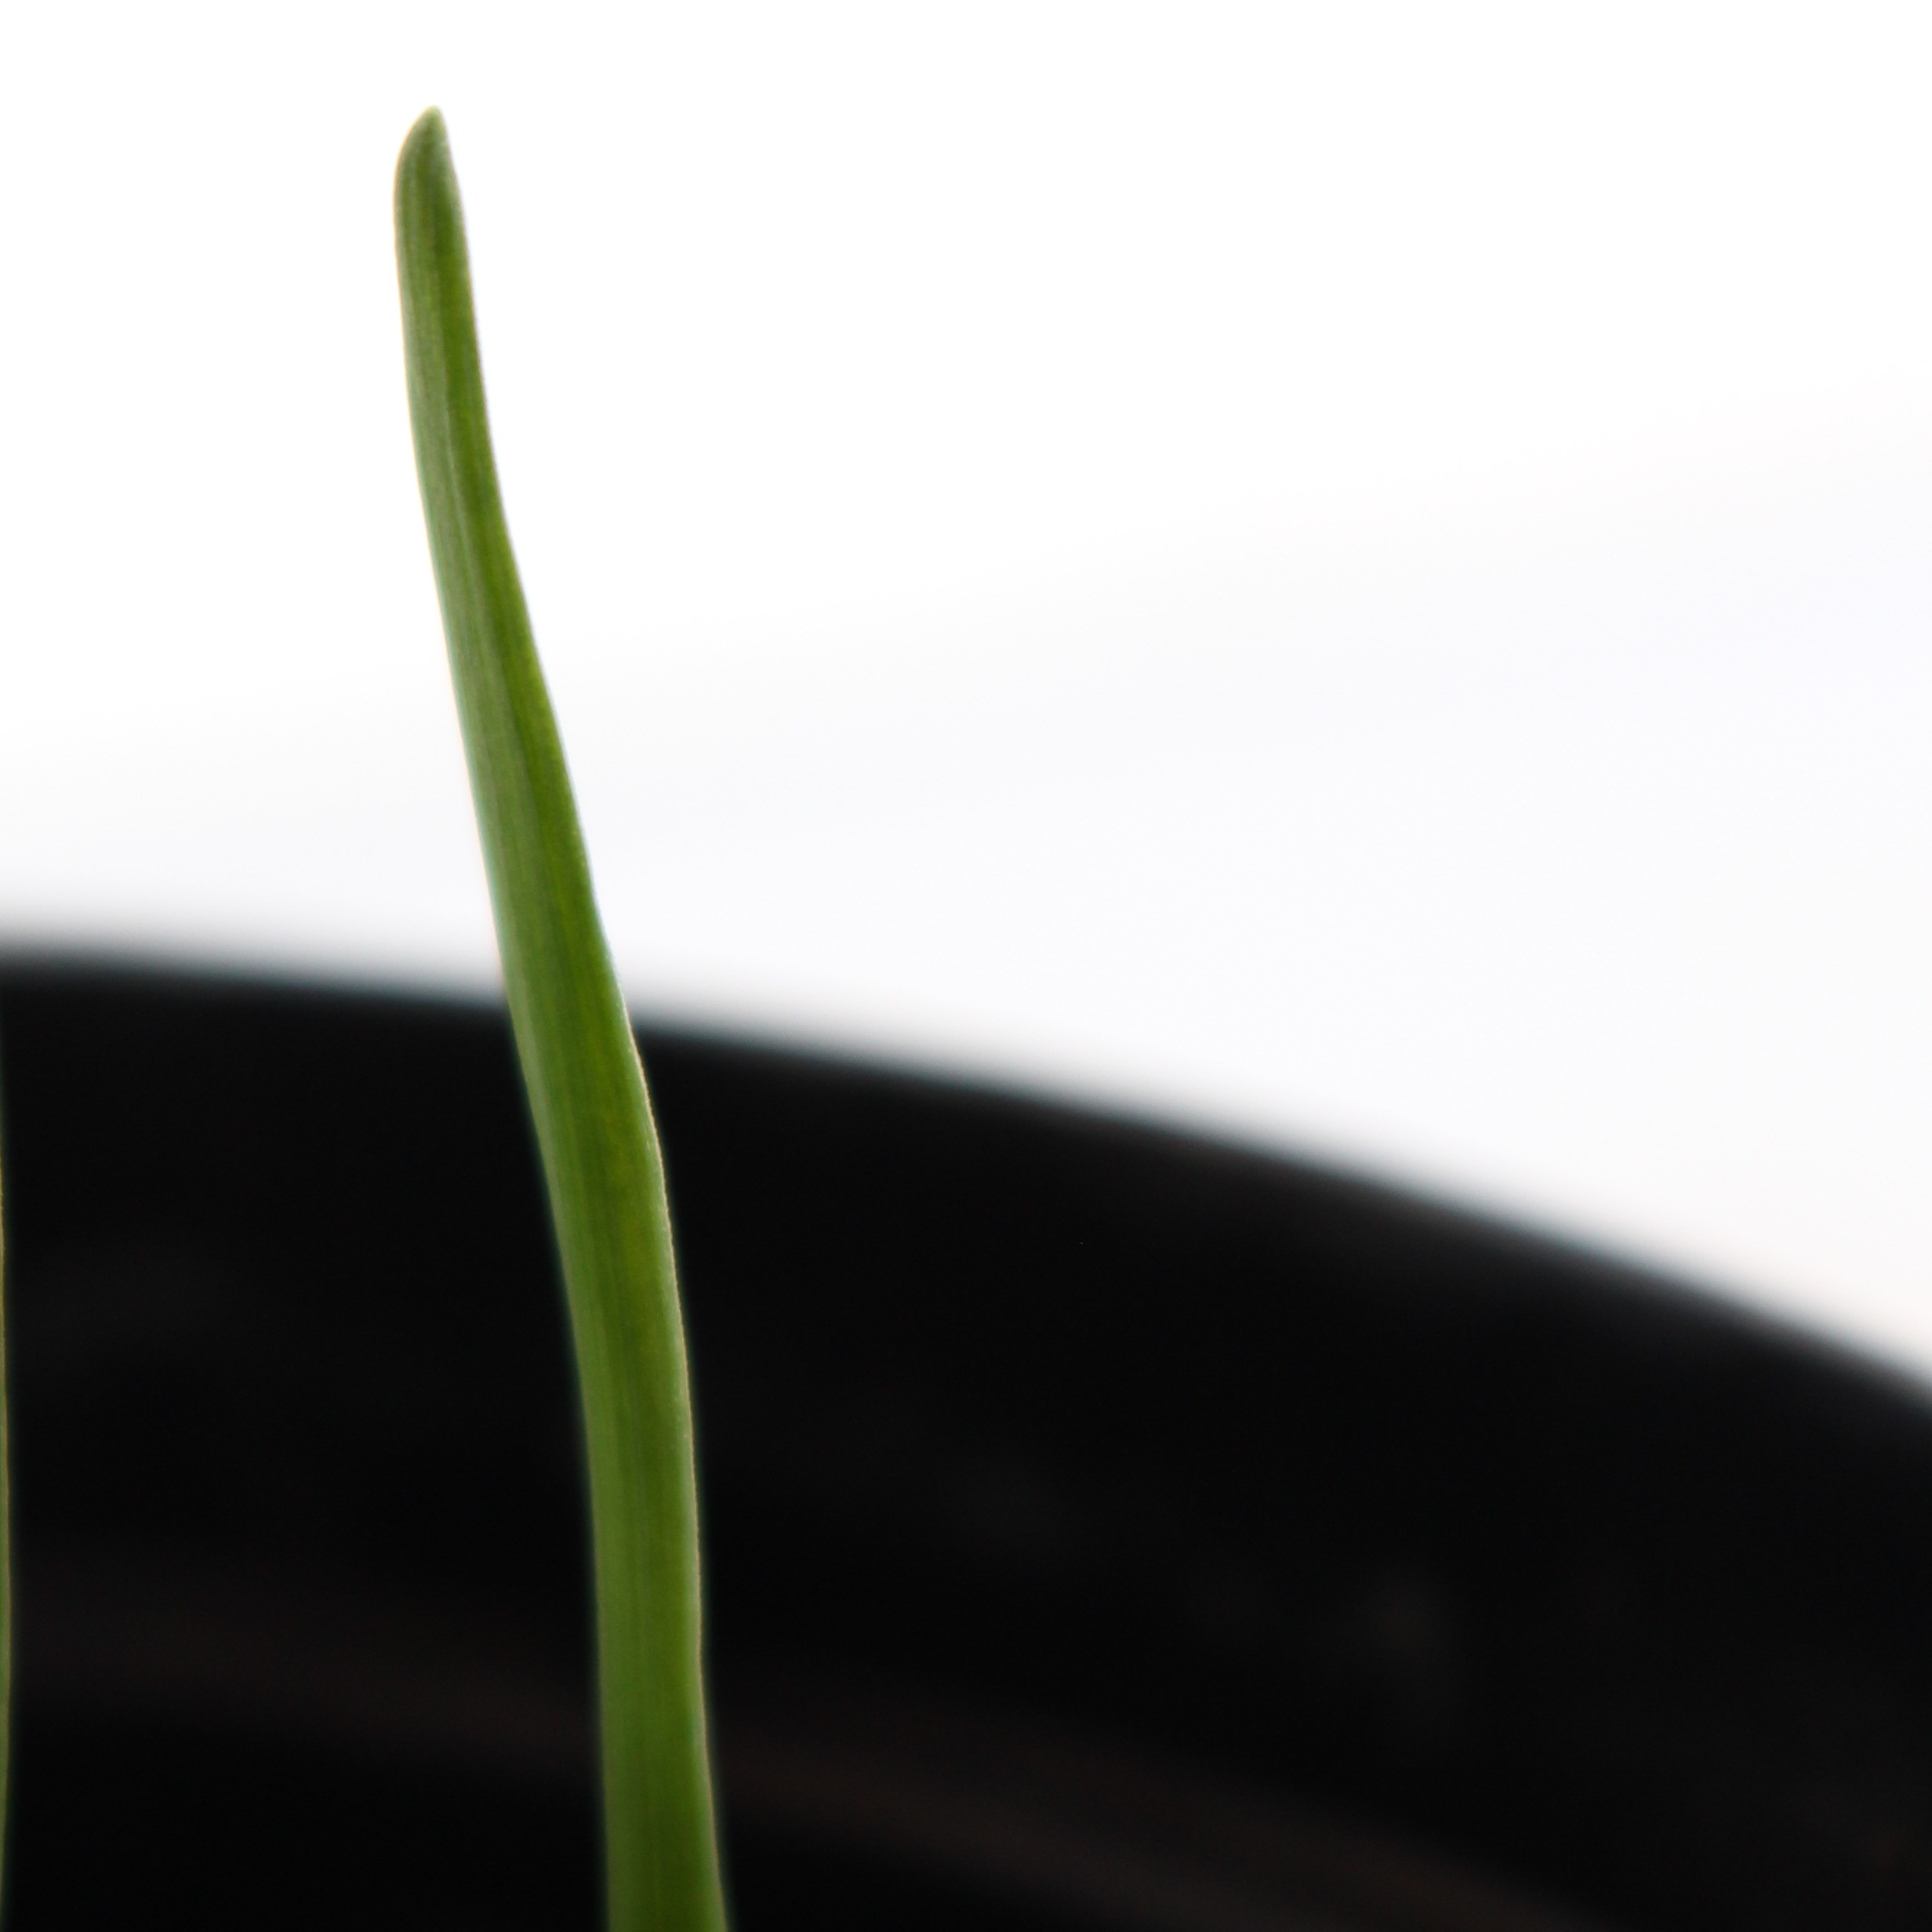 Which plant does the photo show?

Avena sterilis
